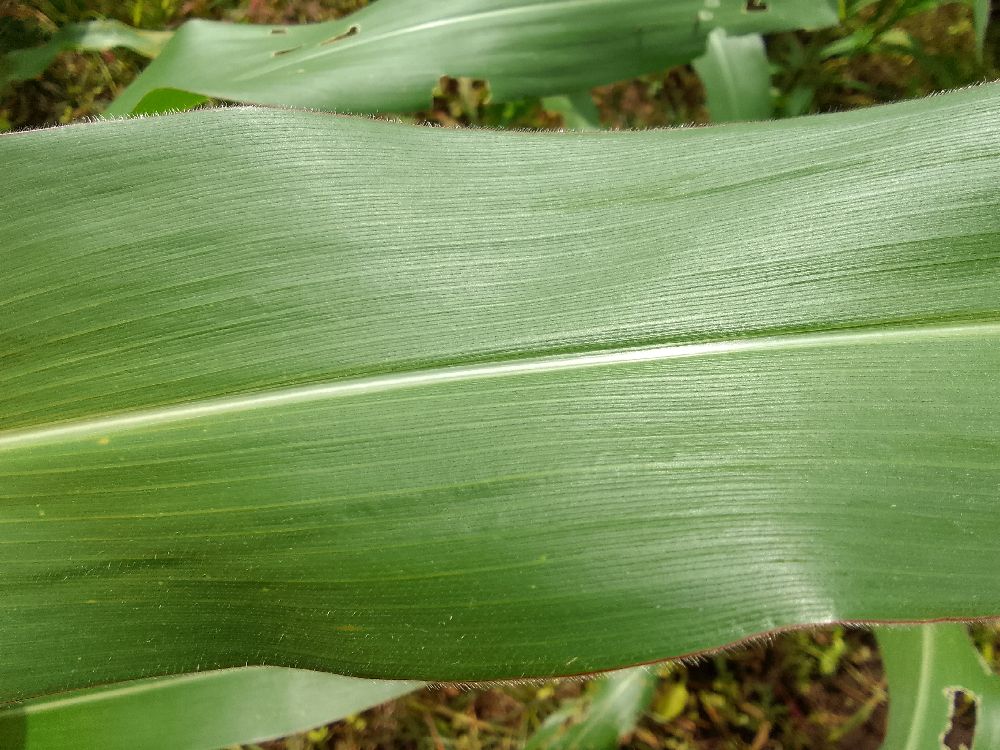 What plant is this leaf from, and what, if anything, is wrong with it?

maize, healthy
